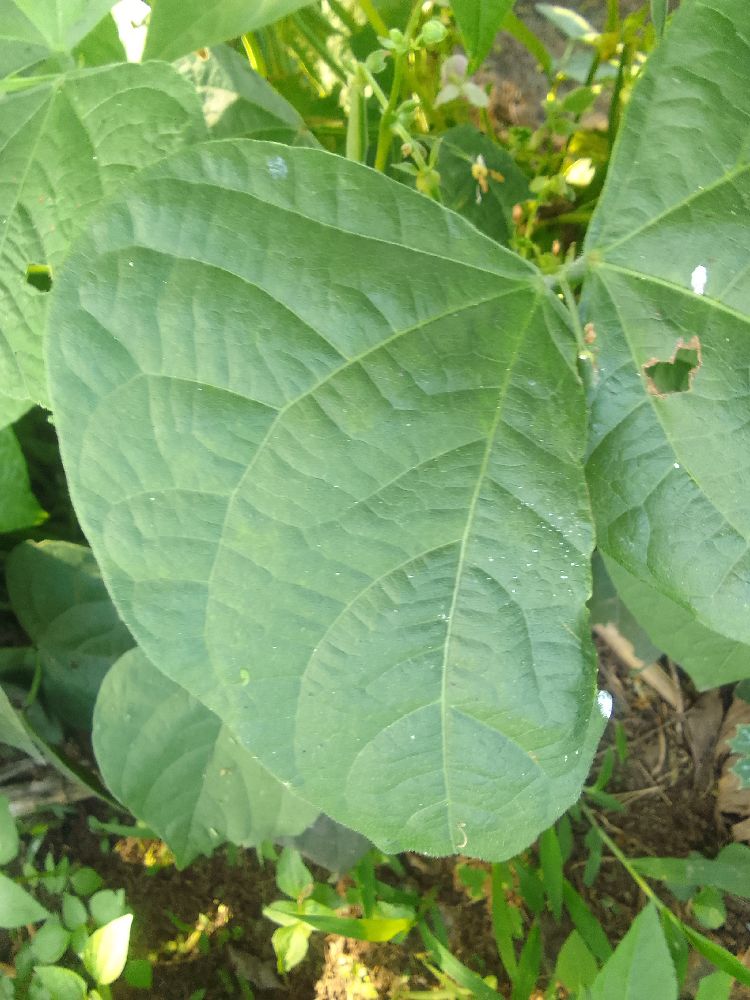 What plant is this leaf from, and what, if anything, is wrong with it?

common bean, healthy
